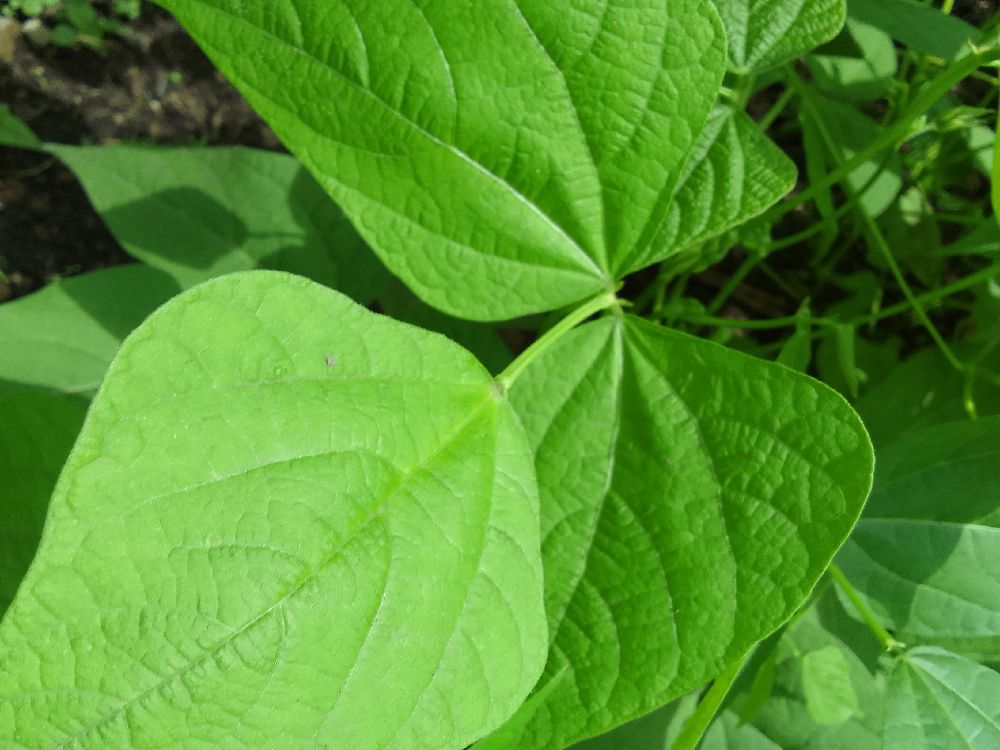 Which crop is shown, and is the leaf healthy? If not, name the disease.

common bean, healthy
